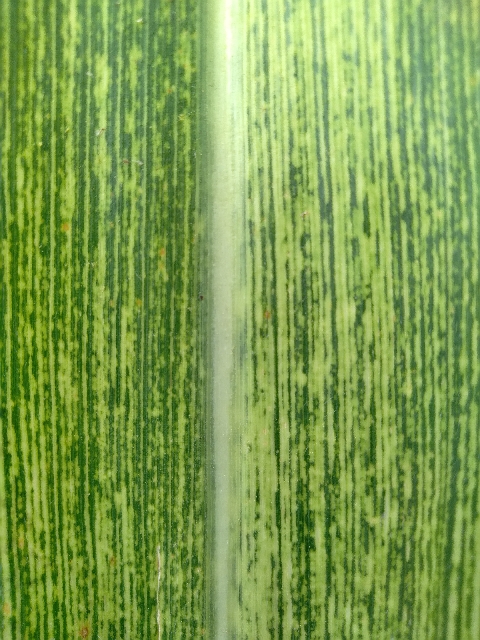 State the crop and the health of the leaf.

maize, maize streak virus
